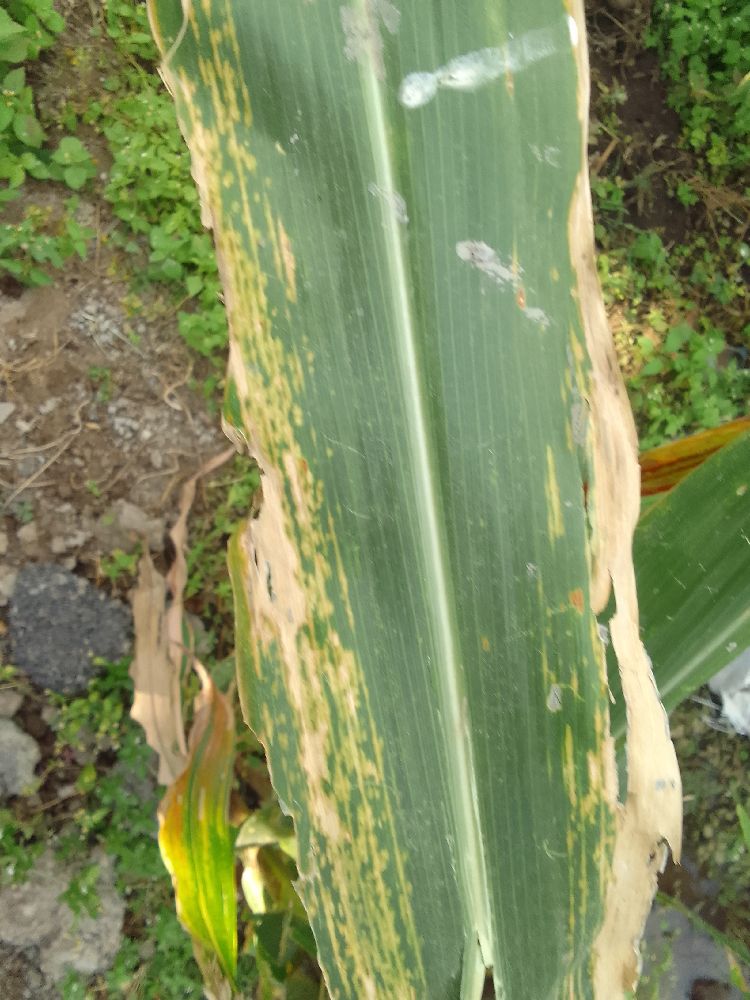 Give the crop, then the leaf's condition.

maize, maize lethal necrosis
